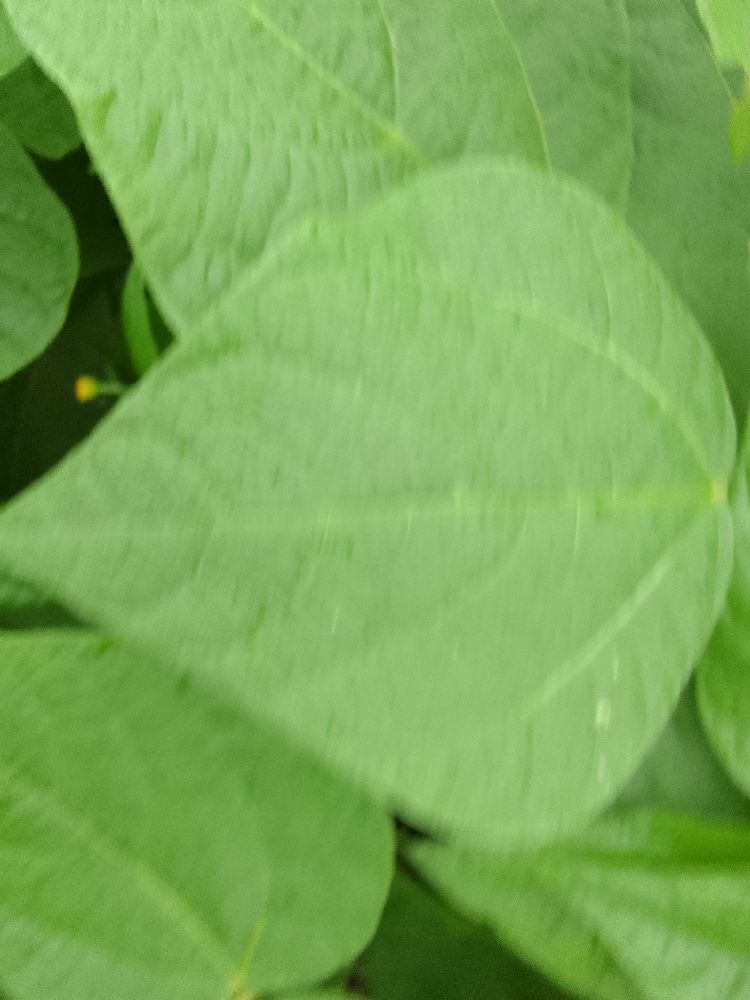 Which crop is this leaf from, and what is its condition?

common bean, healthy
